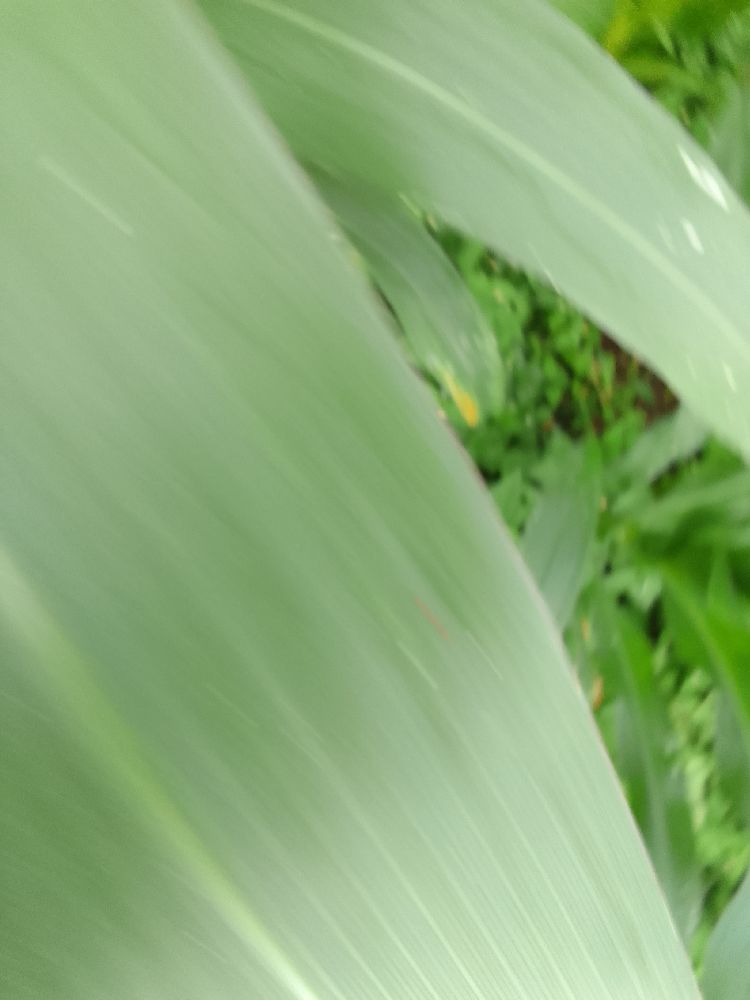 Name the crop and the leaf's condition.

maize, healthy
